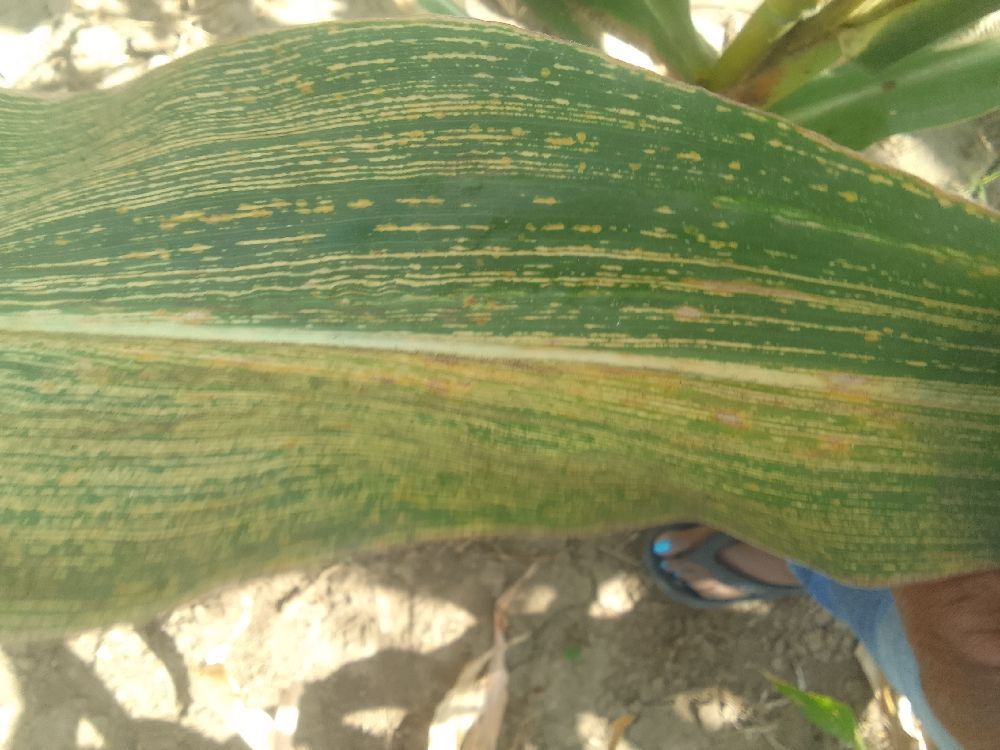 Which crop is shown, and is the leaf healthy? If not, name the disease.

maize, maize streak virus
